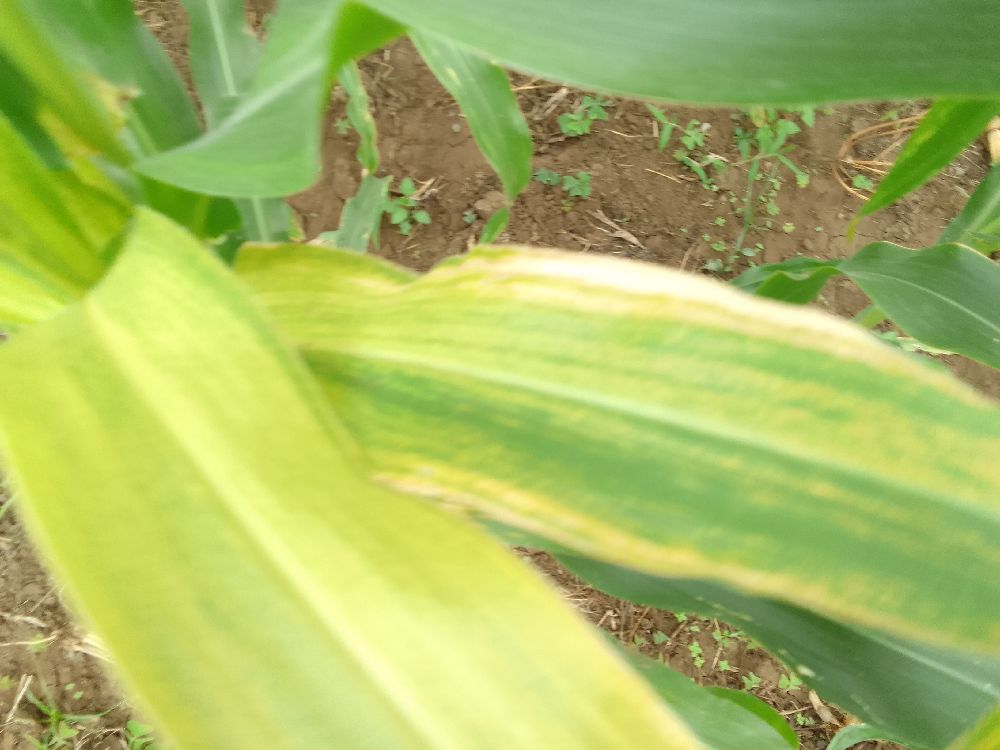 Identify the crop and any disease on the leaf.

maize, maize lethal necrosis
